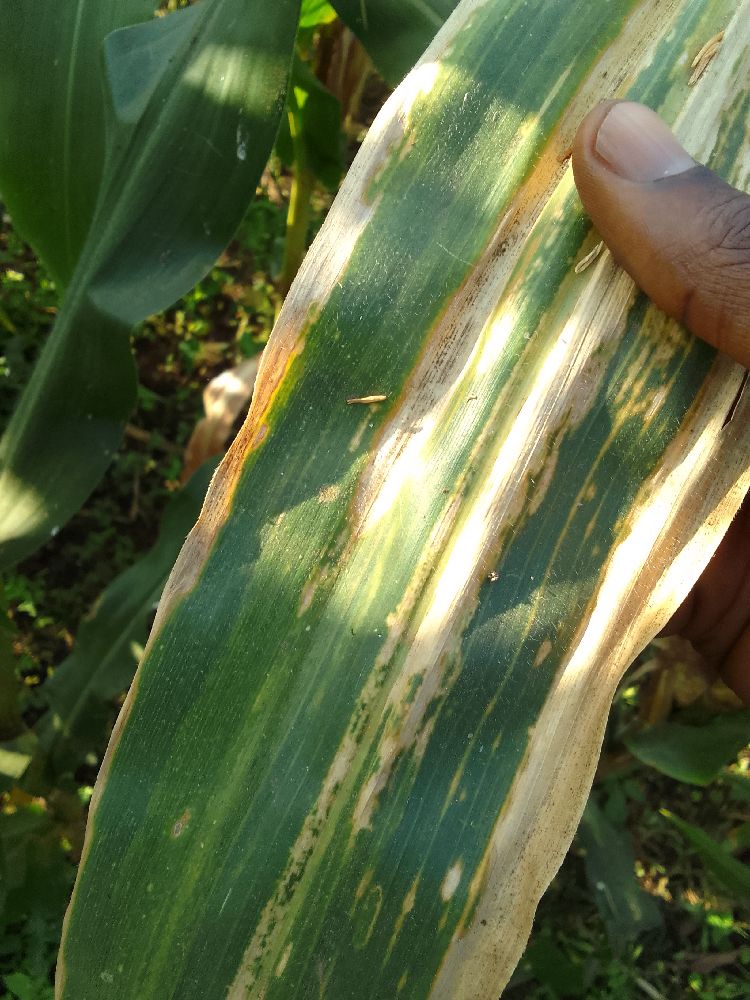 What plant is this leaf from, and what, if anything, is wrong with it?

maize, maize lethal necrosis
